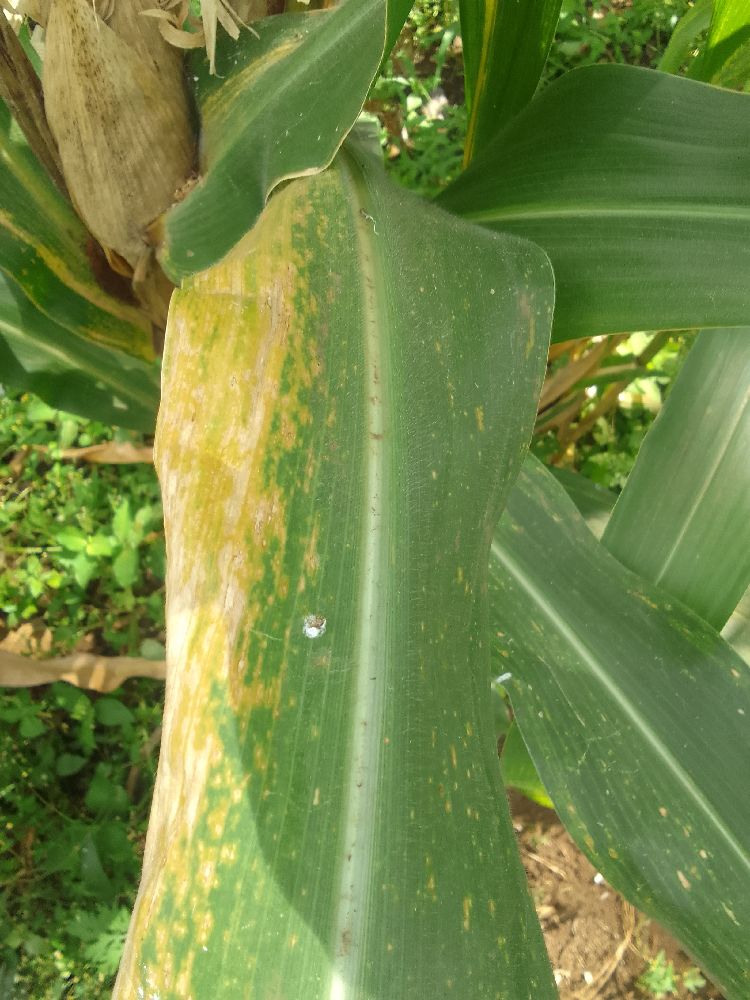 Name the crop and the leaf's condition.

maize, maize lethal necrosis
